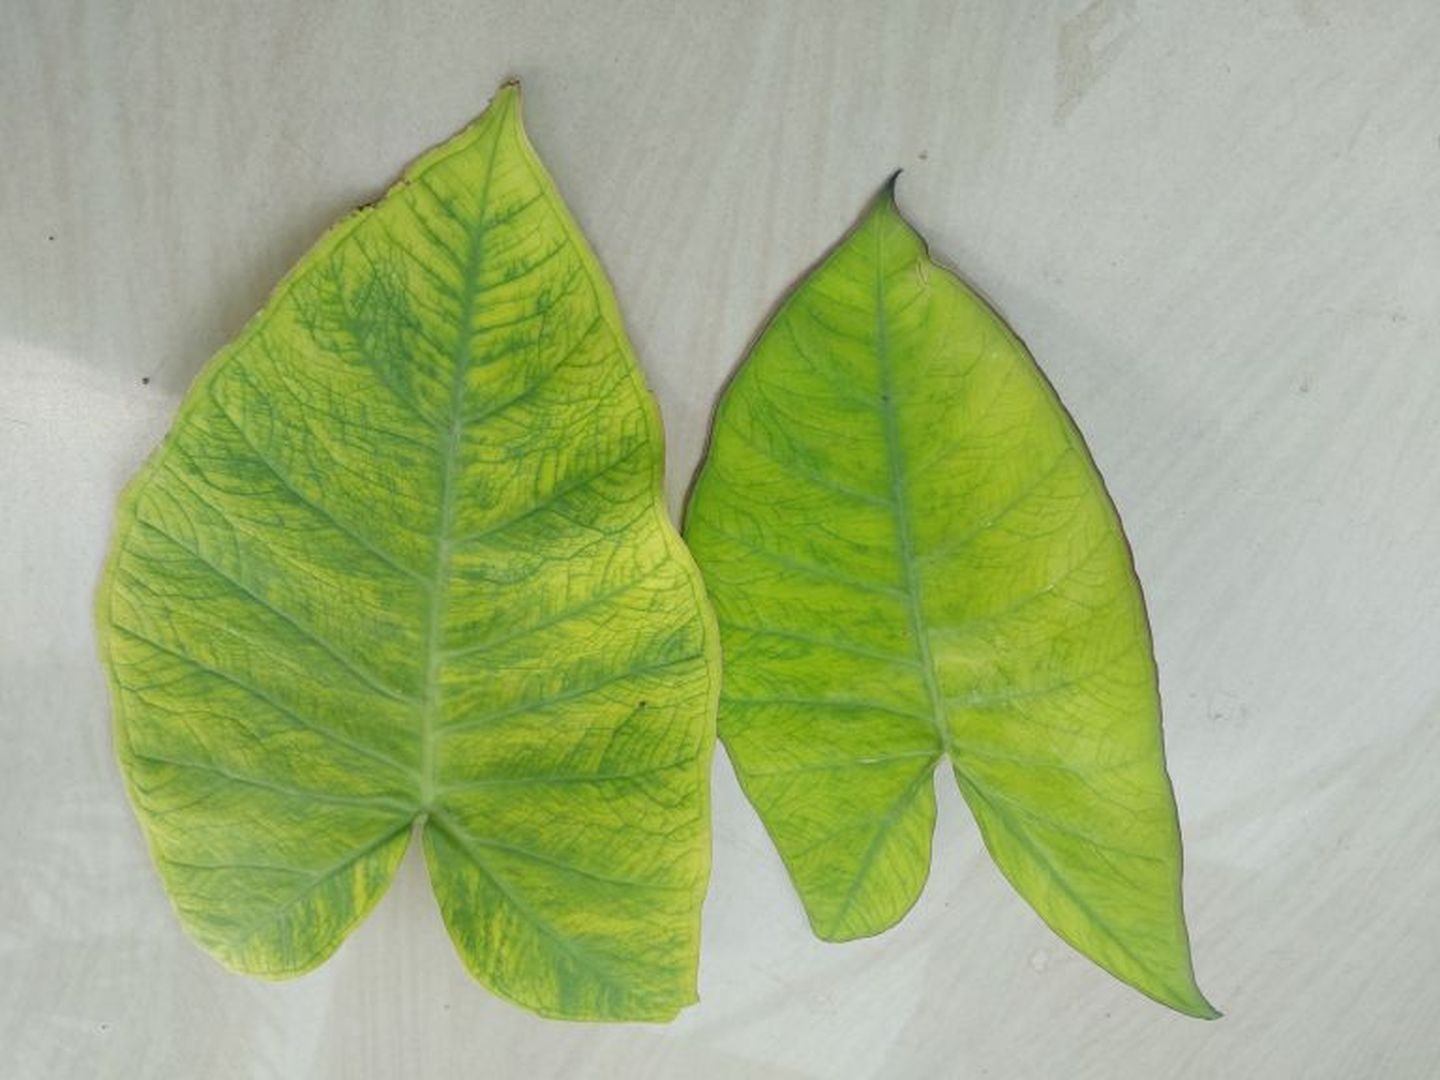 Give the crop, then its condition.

taro, mosaic
